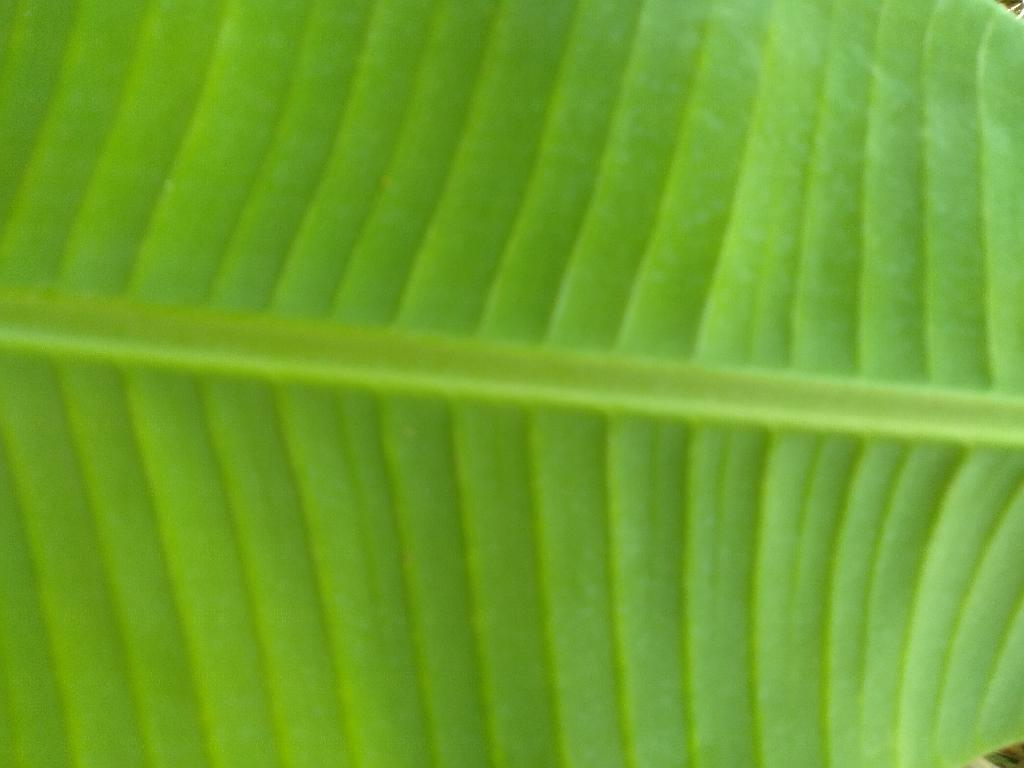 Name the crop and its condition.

banana, healthy
